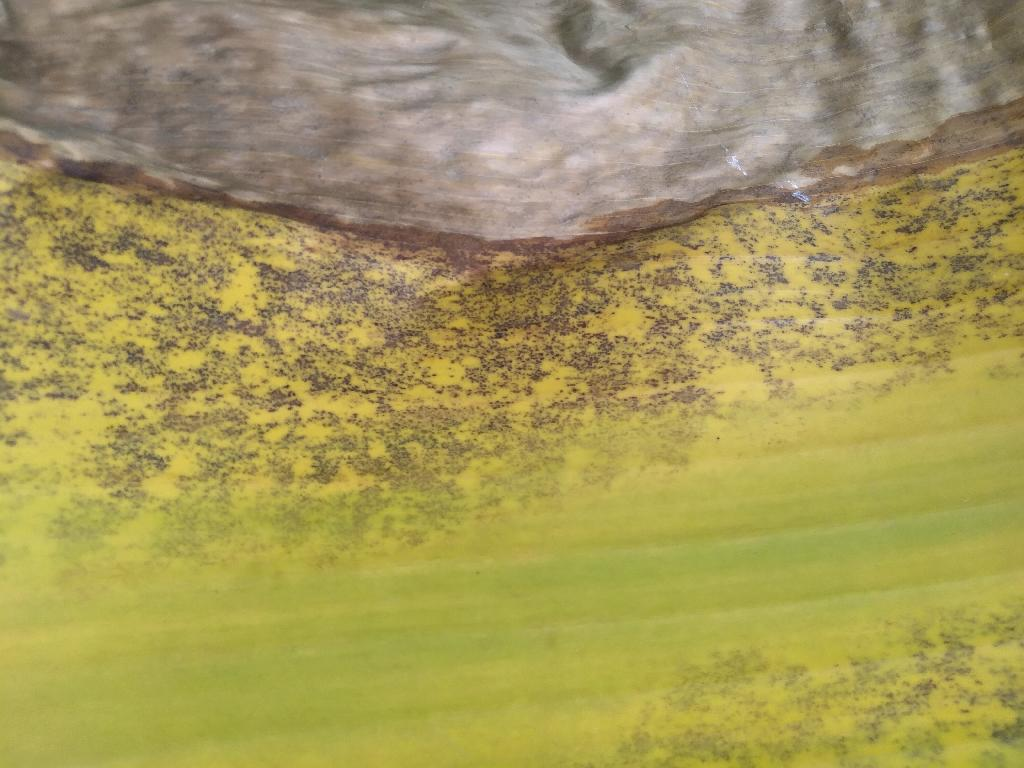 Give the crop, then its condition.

banana, black sigatoka
